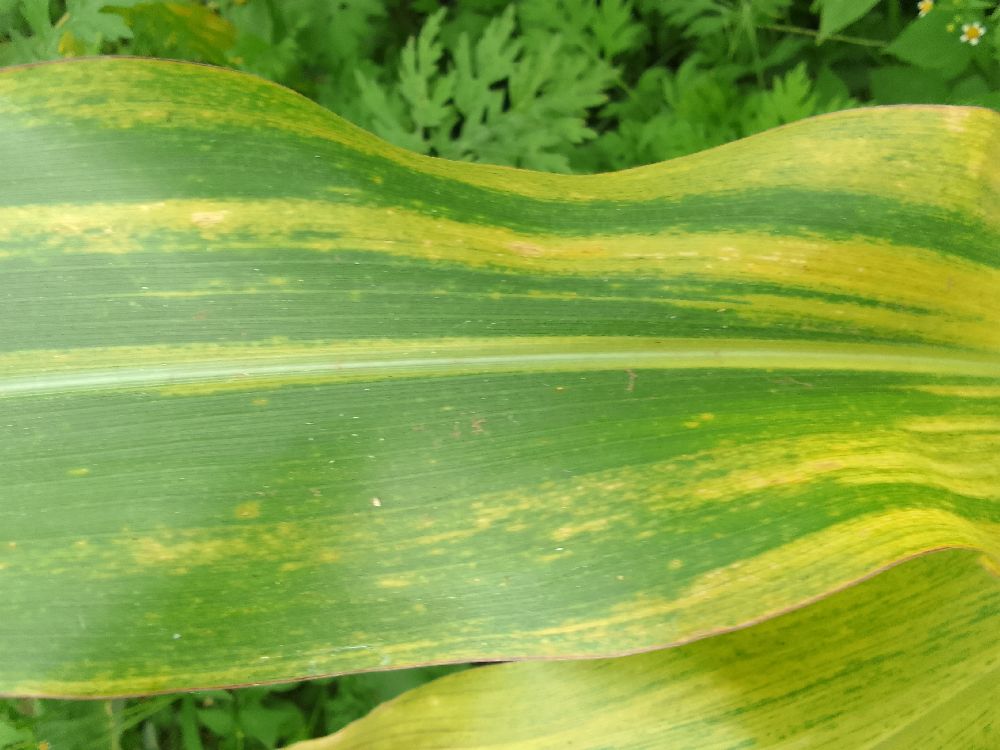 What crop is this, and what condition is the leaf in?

maize, maize lethal necrosis
